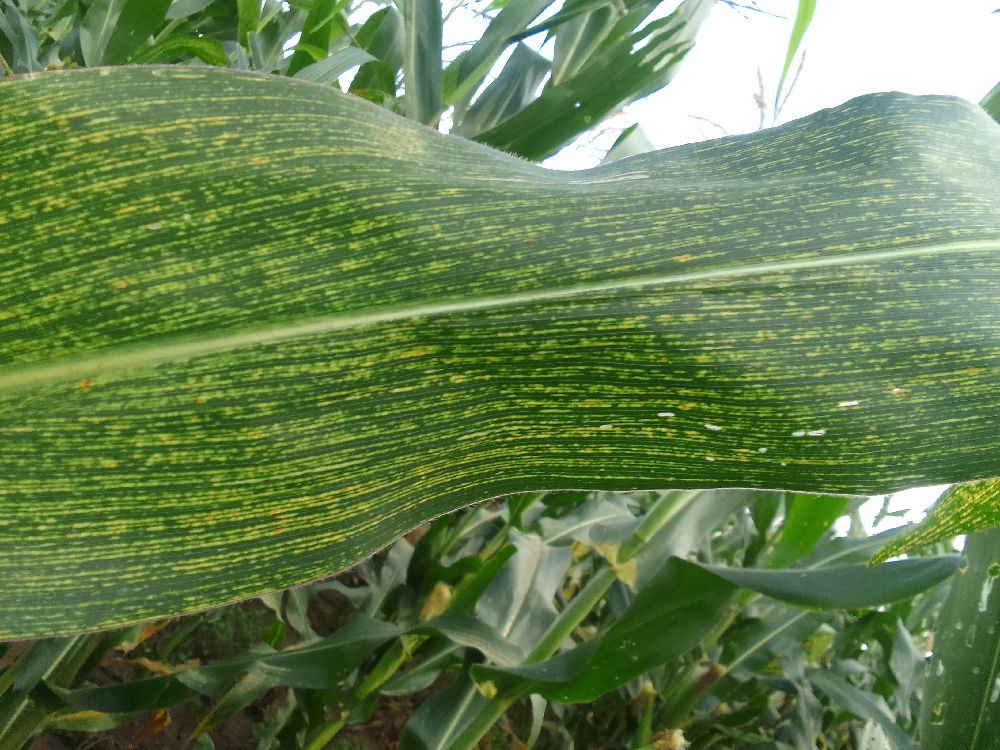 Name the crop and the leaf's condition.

maize, maize streak virus
